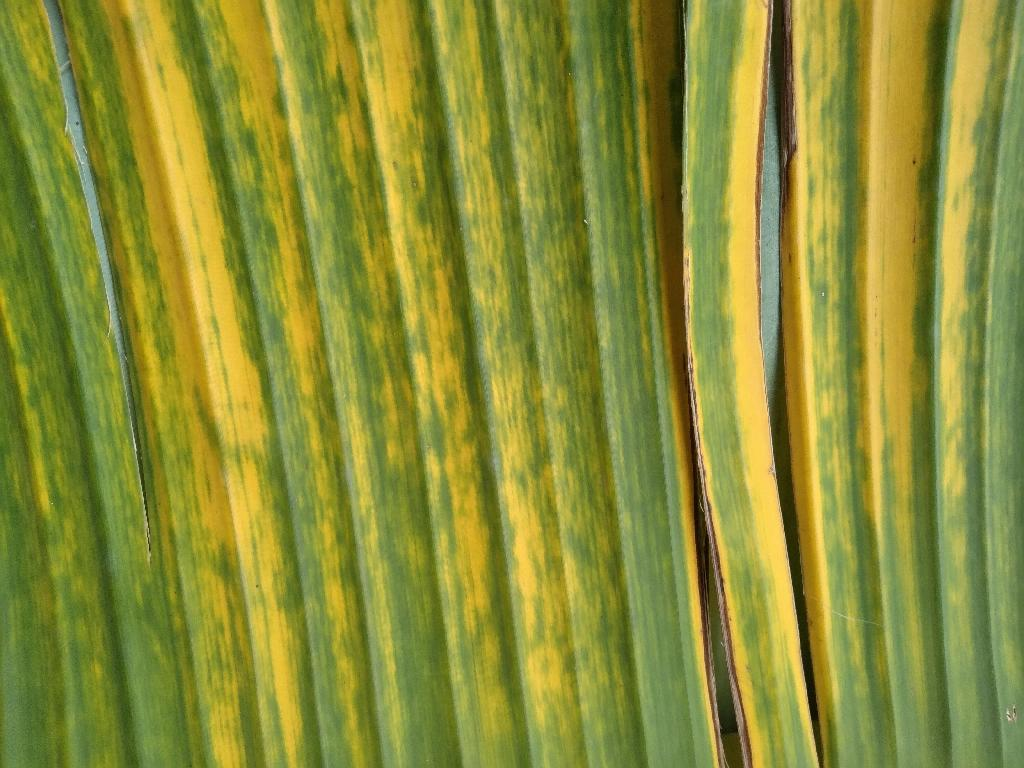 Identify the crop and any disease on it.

banana, fusarium wilt race 1
